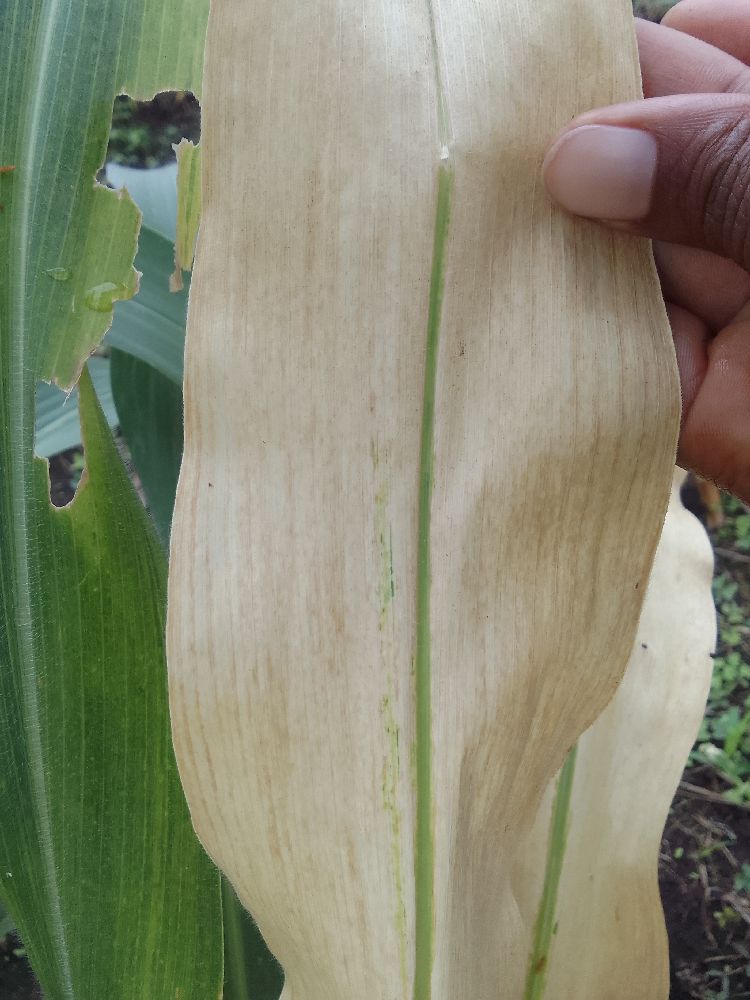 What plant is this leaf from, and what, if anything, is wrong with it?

maize, maize lethal necrosis
